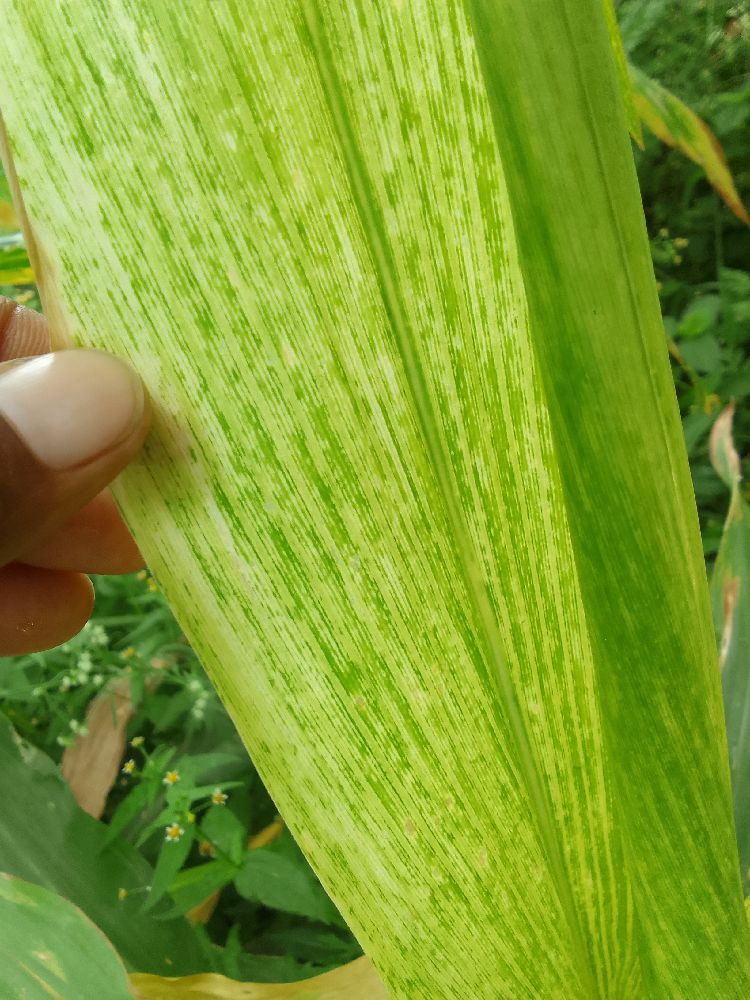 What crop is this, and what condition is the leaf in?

maize, maize lethal necrosis
